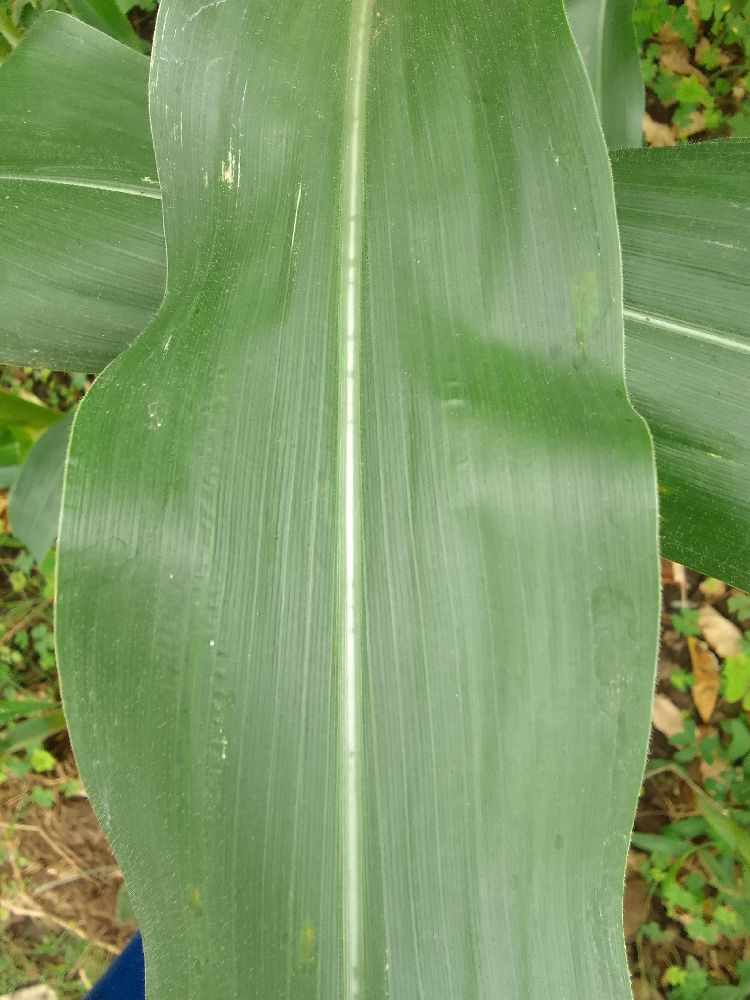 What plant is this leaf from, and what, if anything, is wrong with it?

maize, healthy
